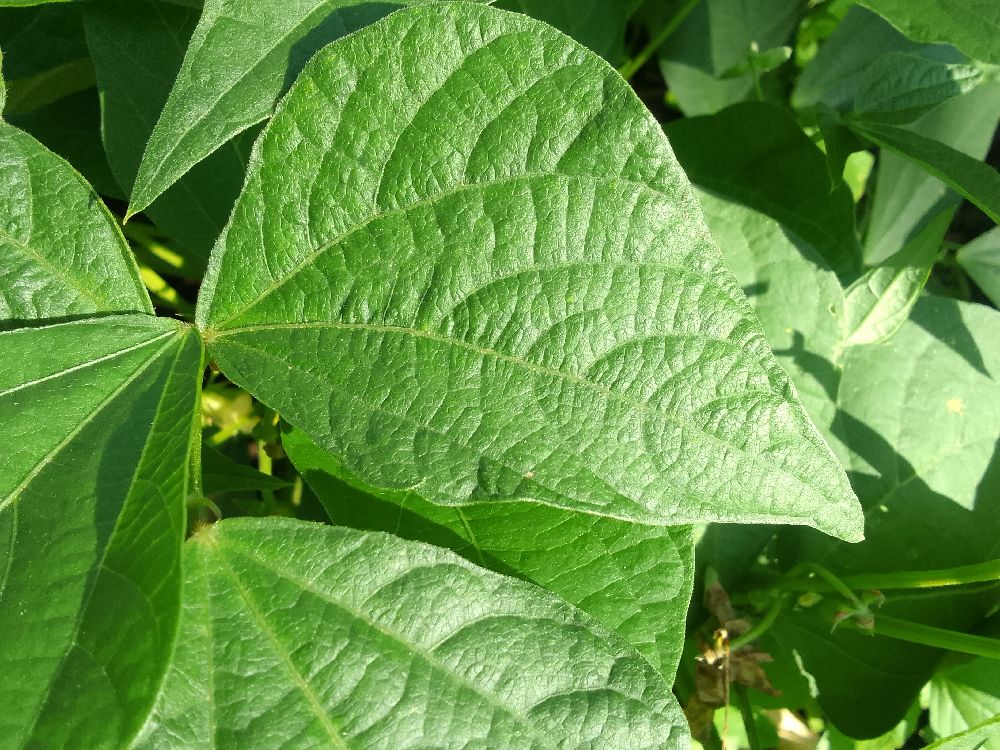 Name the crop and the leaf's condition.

common bean, healthy
